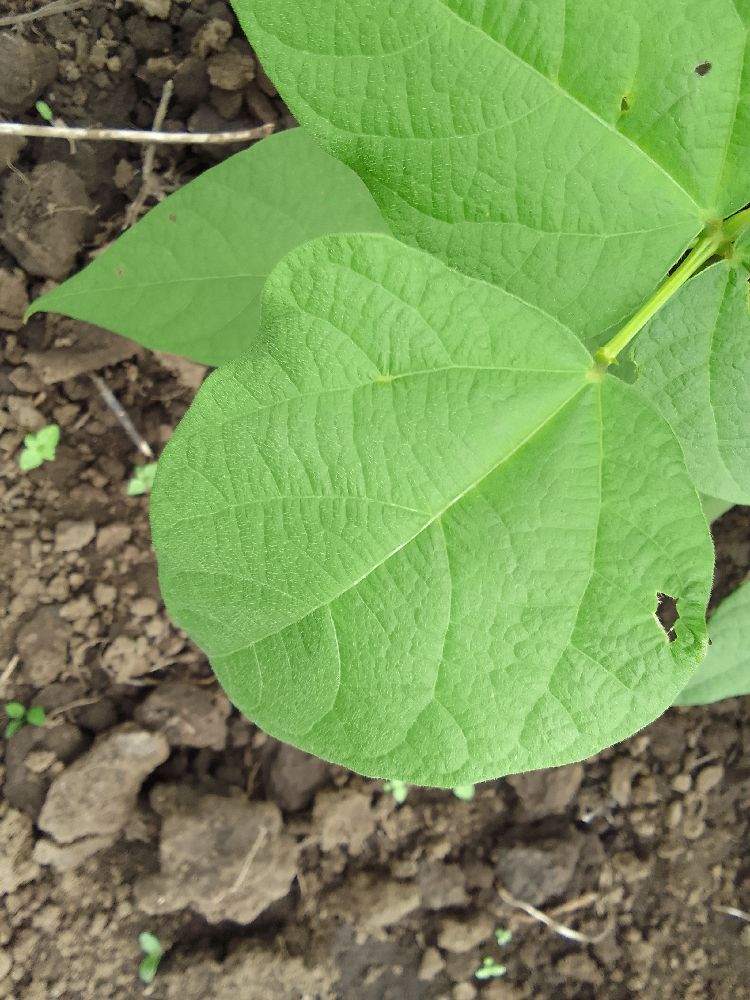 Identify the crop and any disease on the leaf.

common bean, healthy
